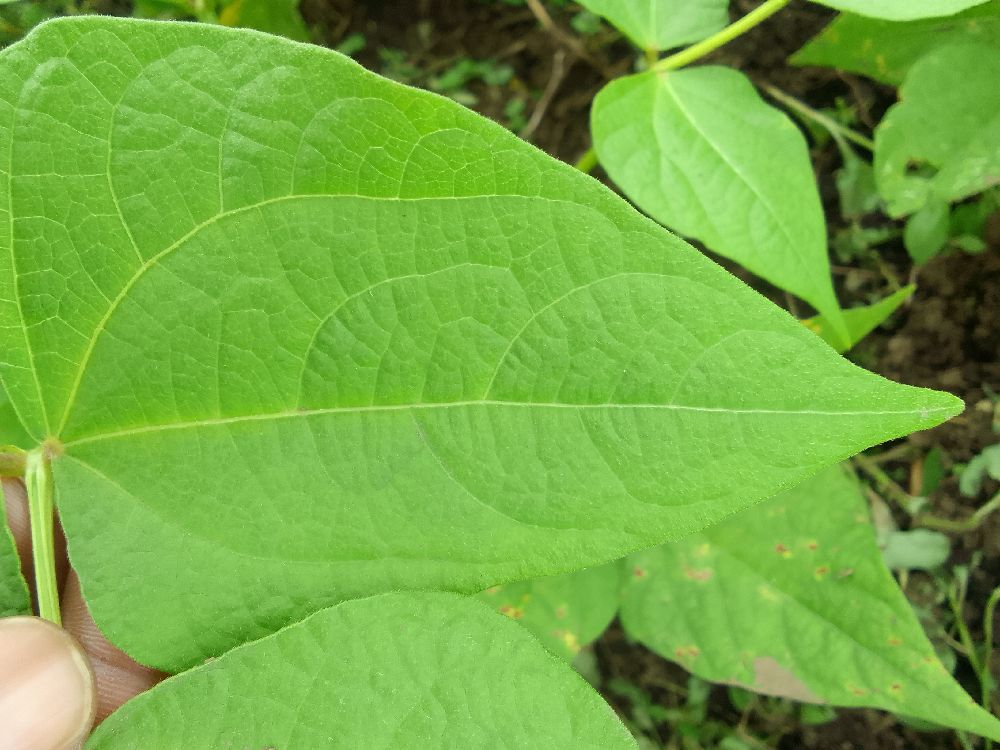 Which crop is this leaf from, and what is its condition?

common bean, healthy
